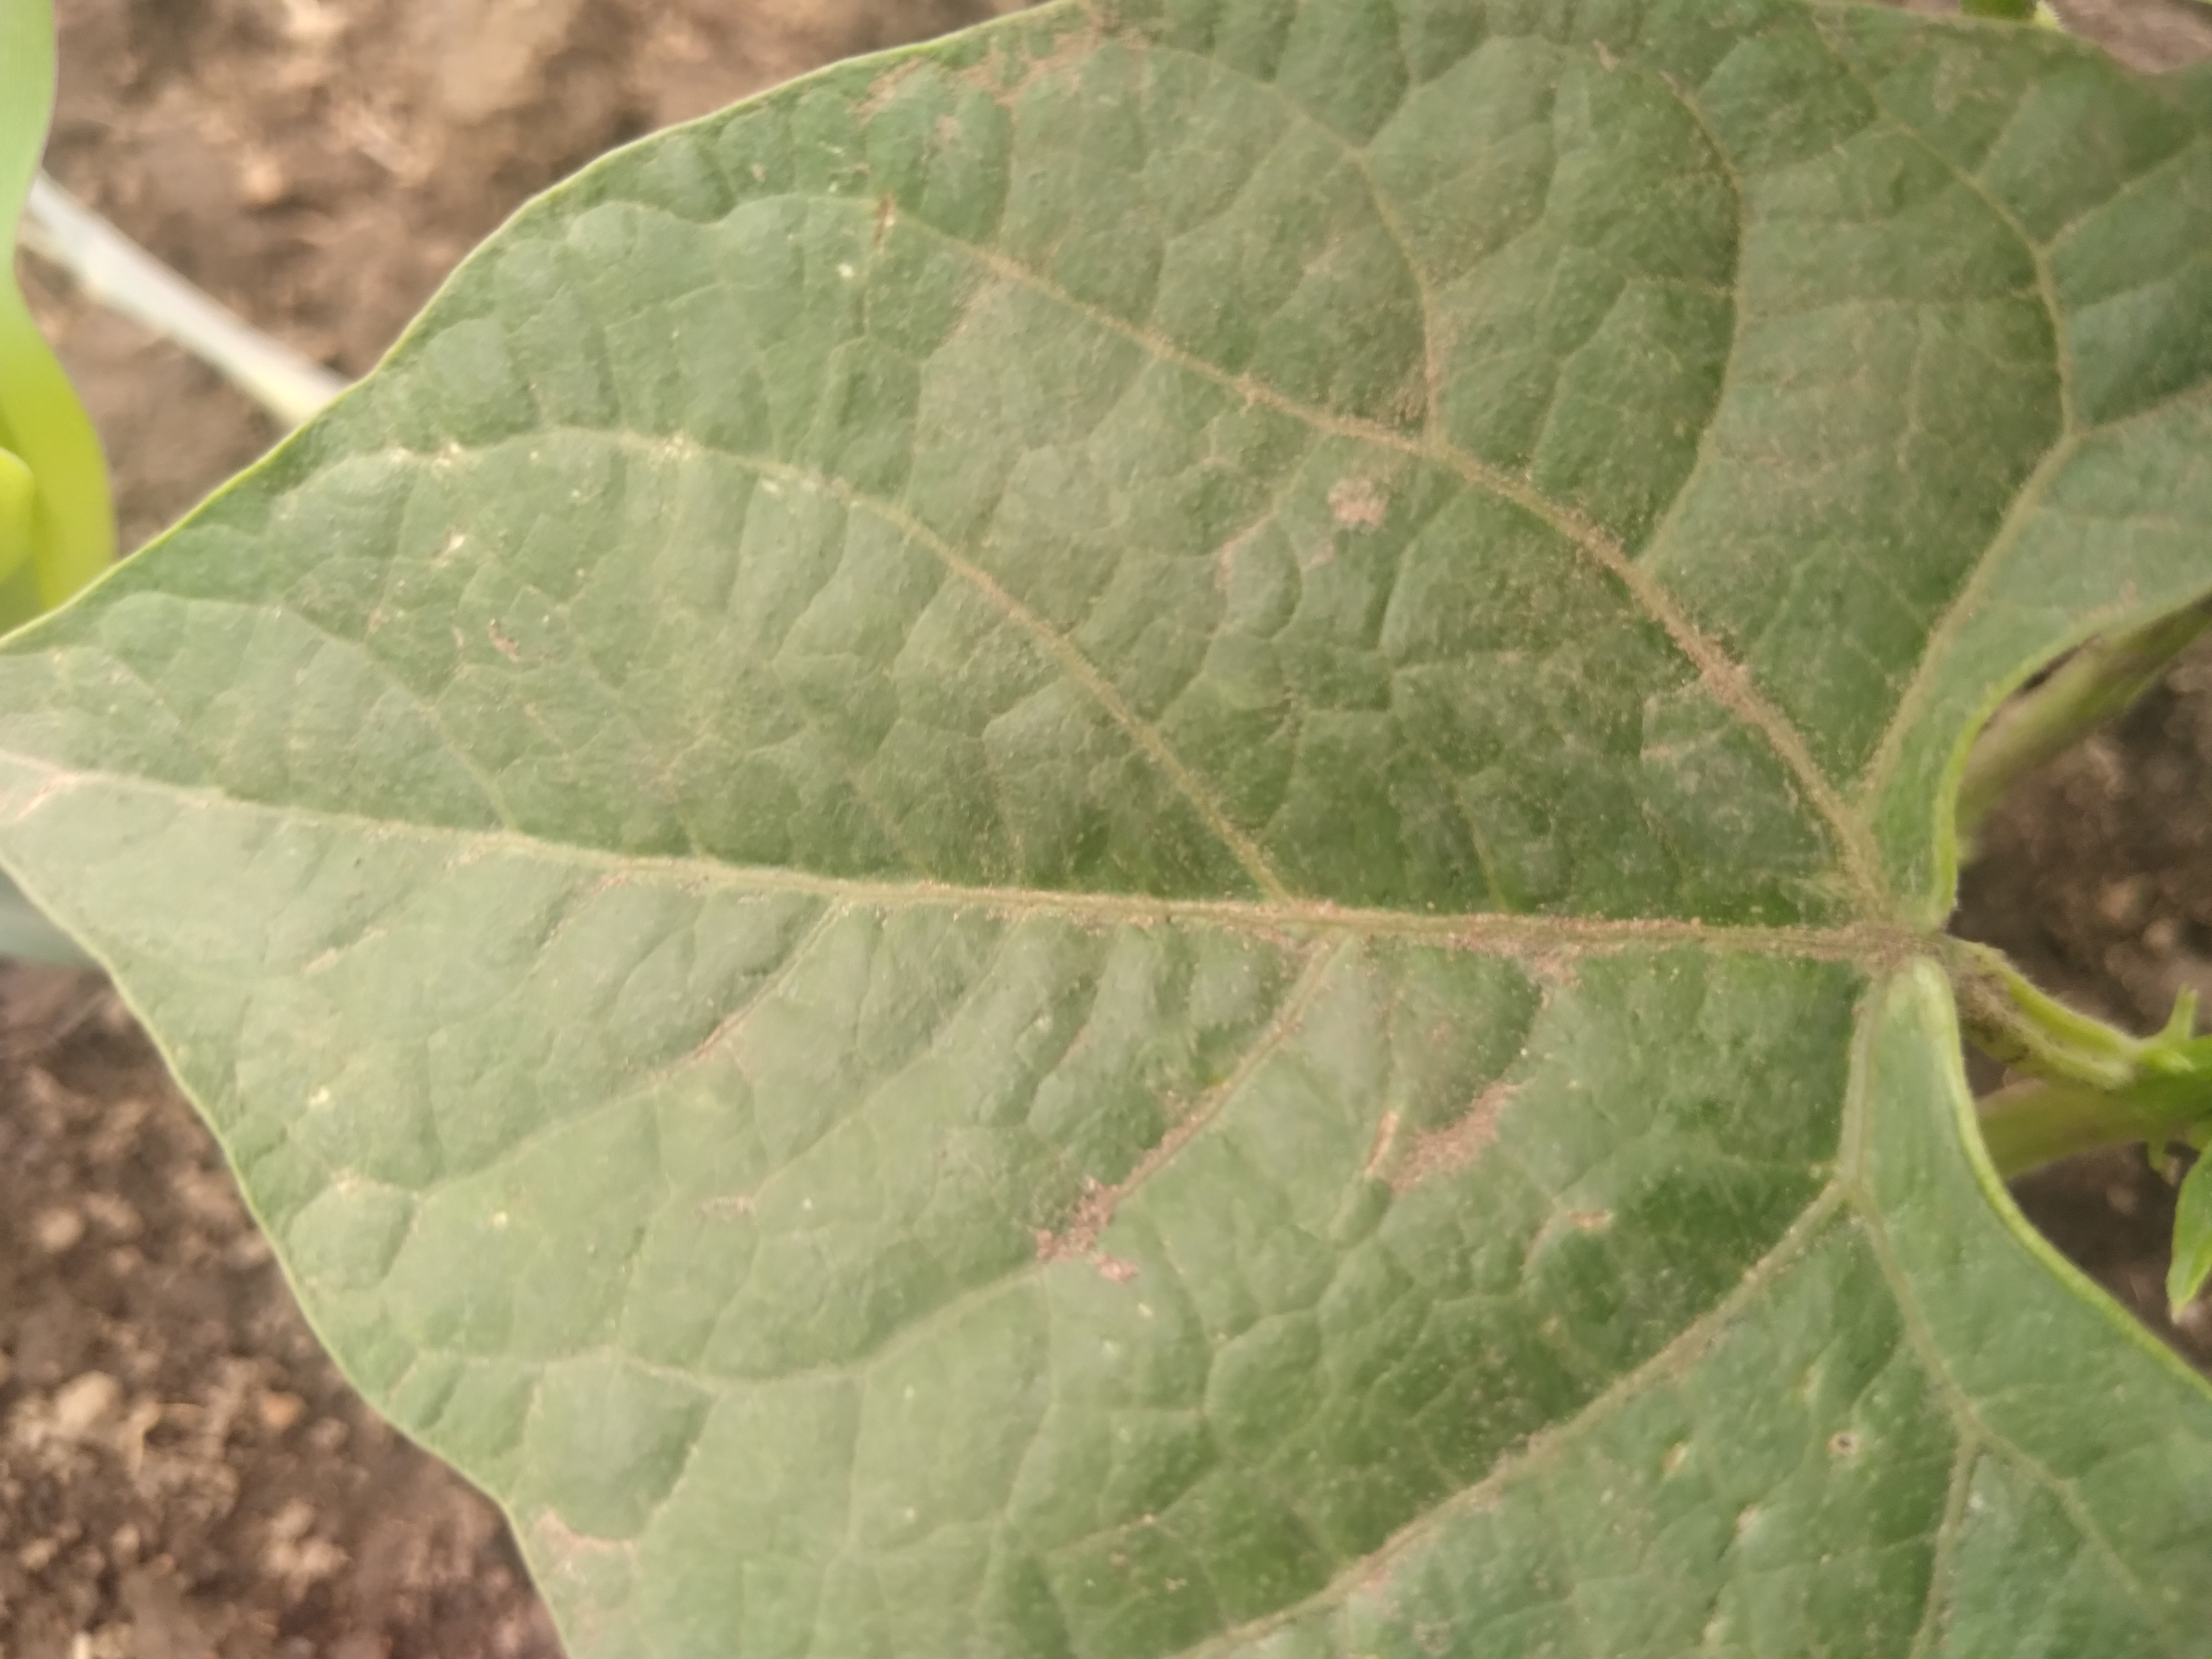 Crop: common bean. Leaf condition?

healthy
